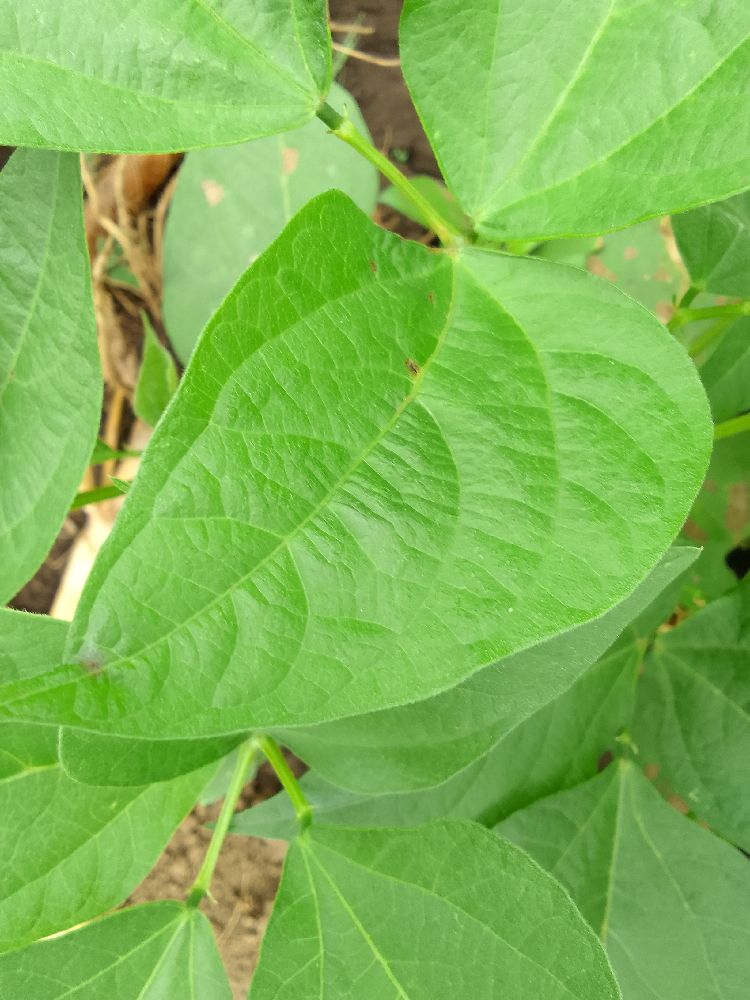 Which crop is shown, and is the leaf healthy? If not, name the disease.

common bean, healthy
